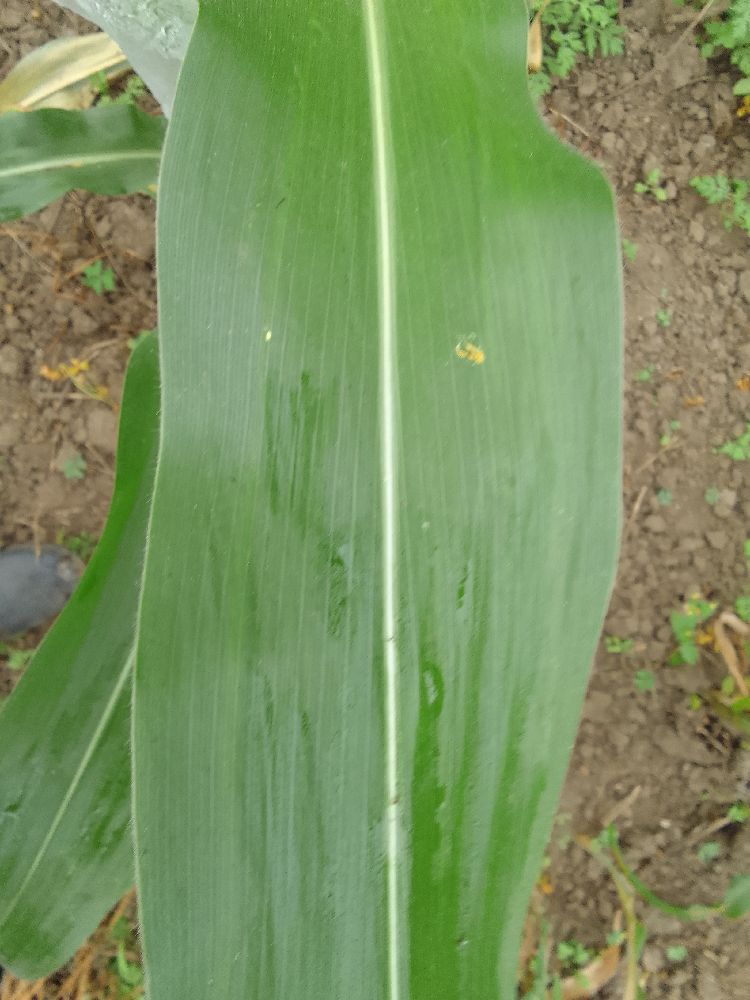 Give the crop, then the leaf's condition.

maize, healthy
